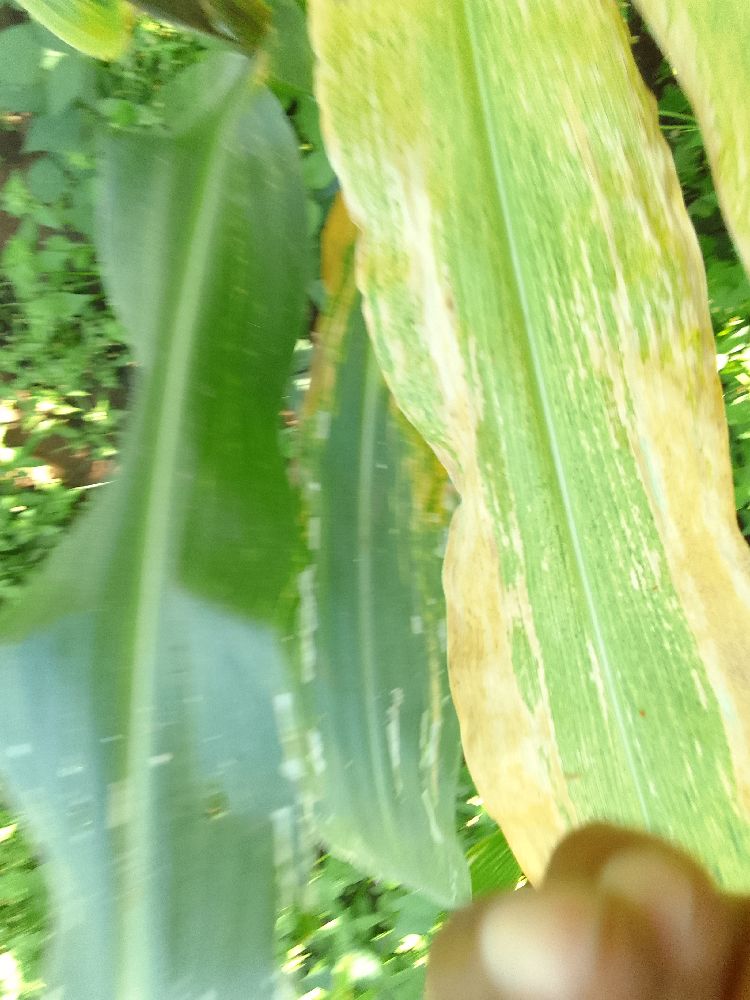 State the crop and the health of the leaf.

maize, maize lethal necrosis
